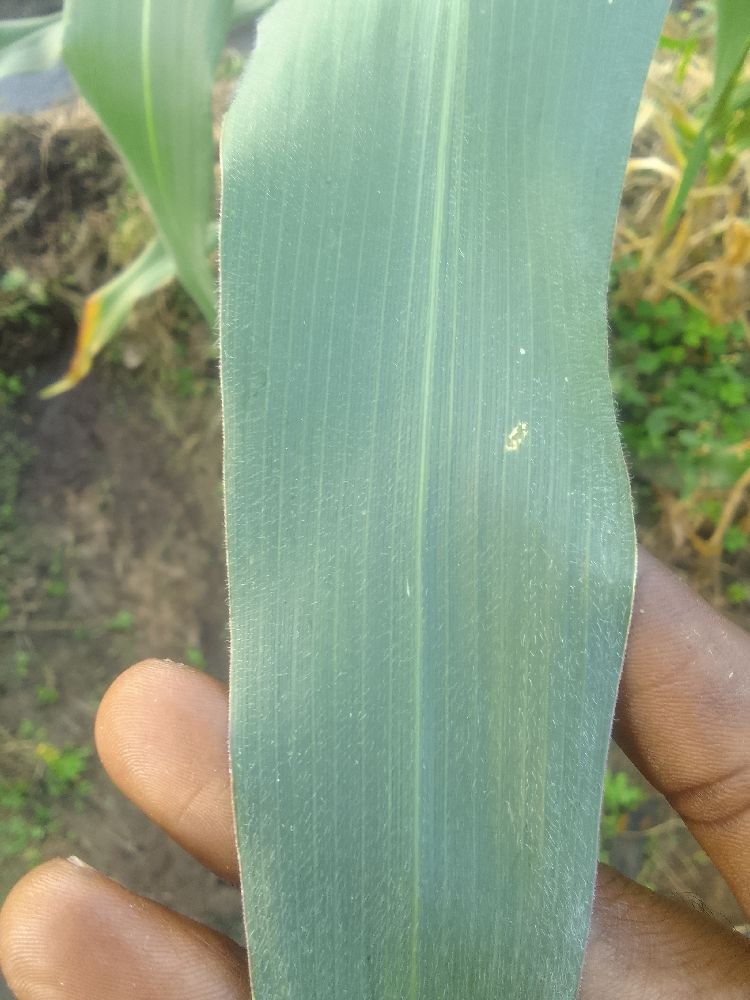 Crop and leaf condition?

maize, healthy
